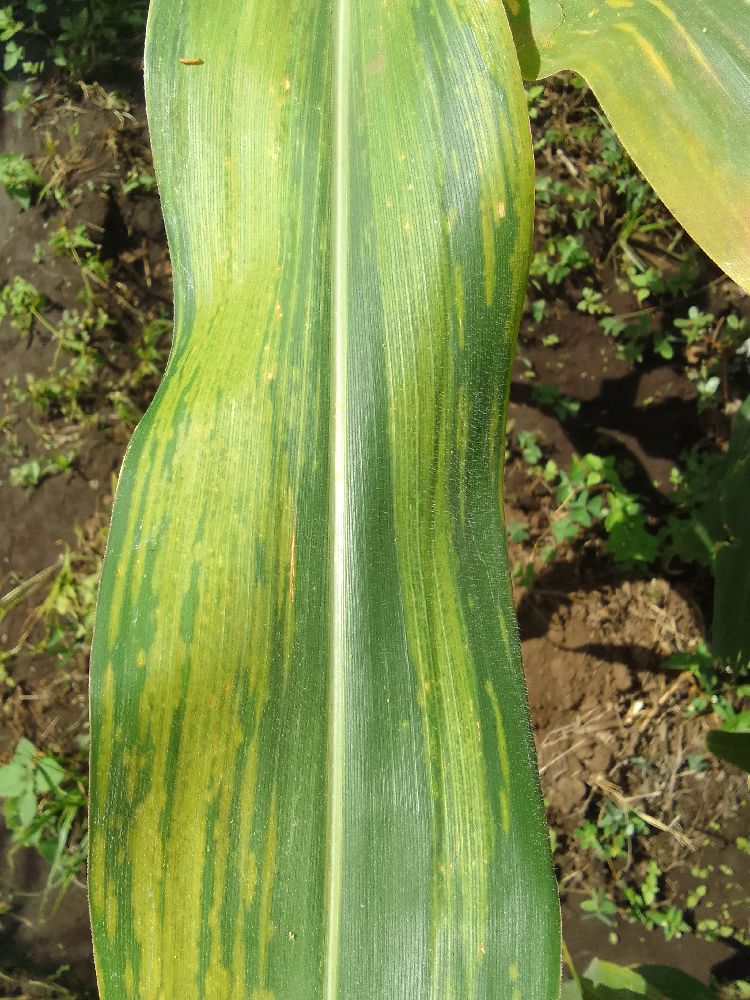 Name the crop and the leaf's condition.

maize, maize lethal necrosis
